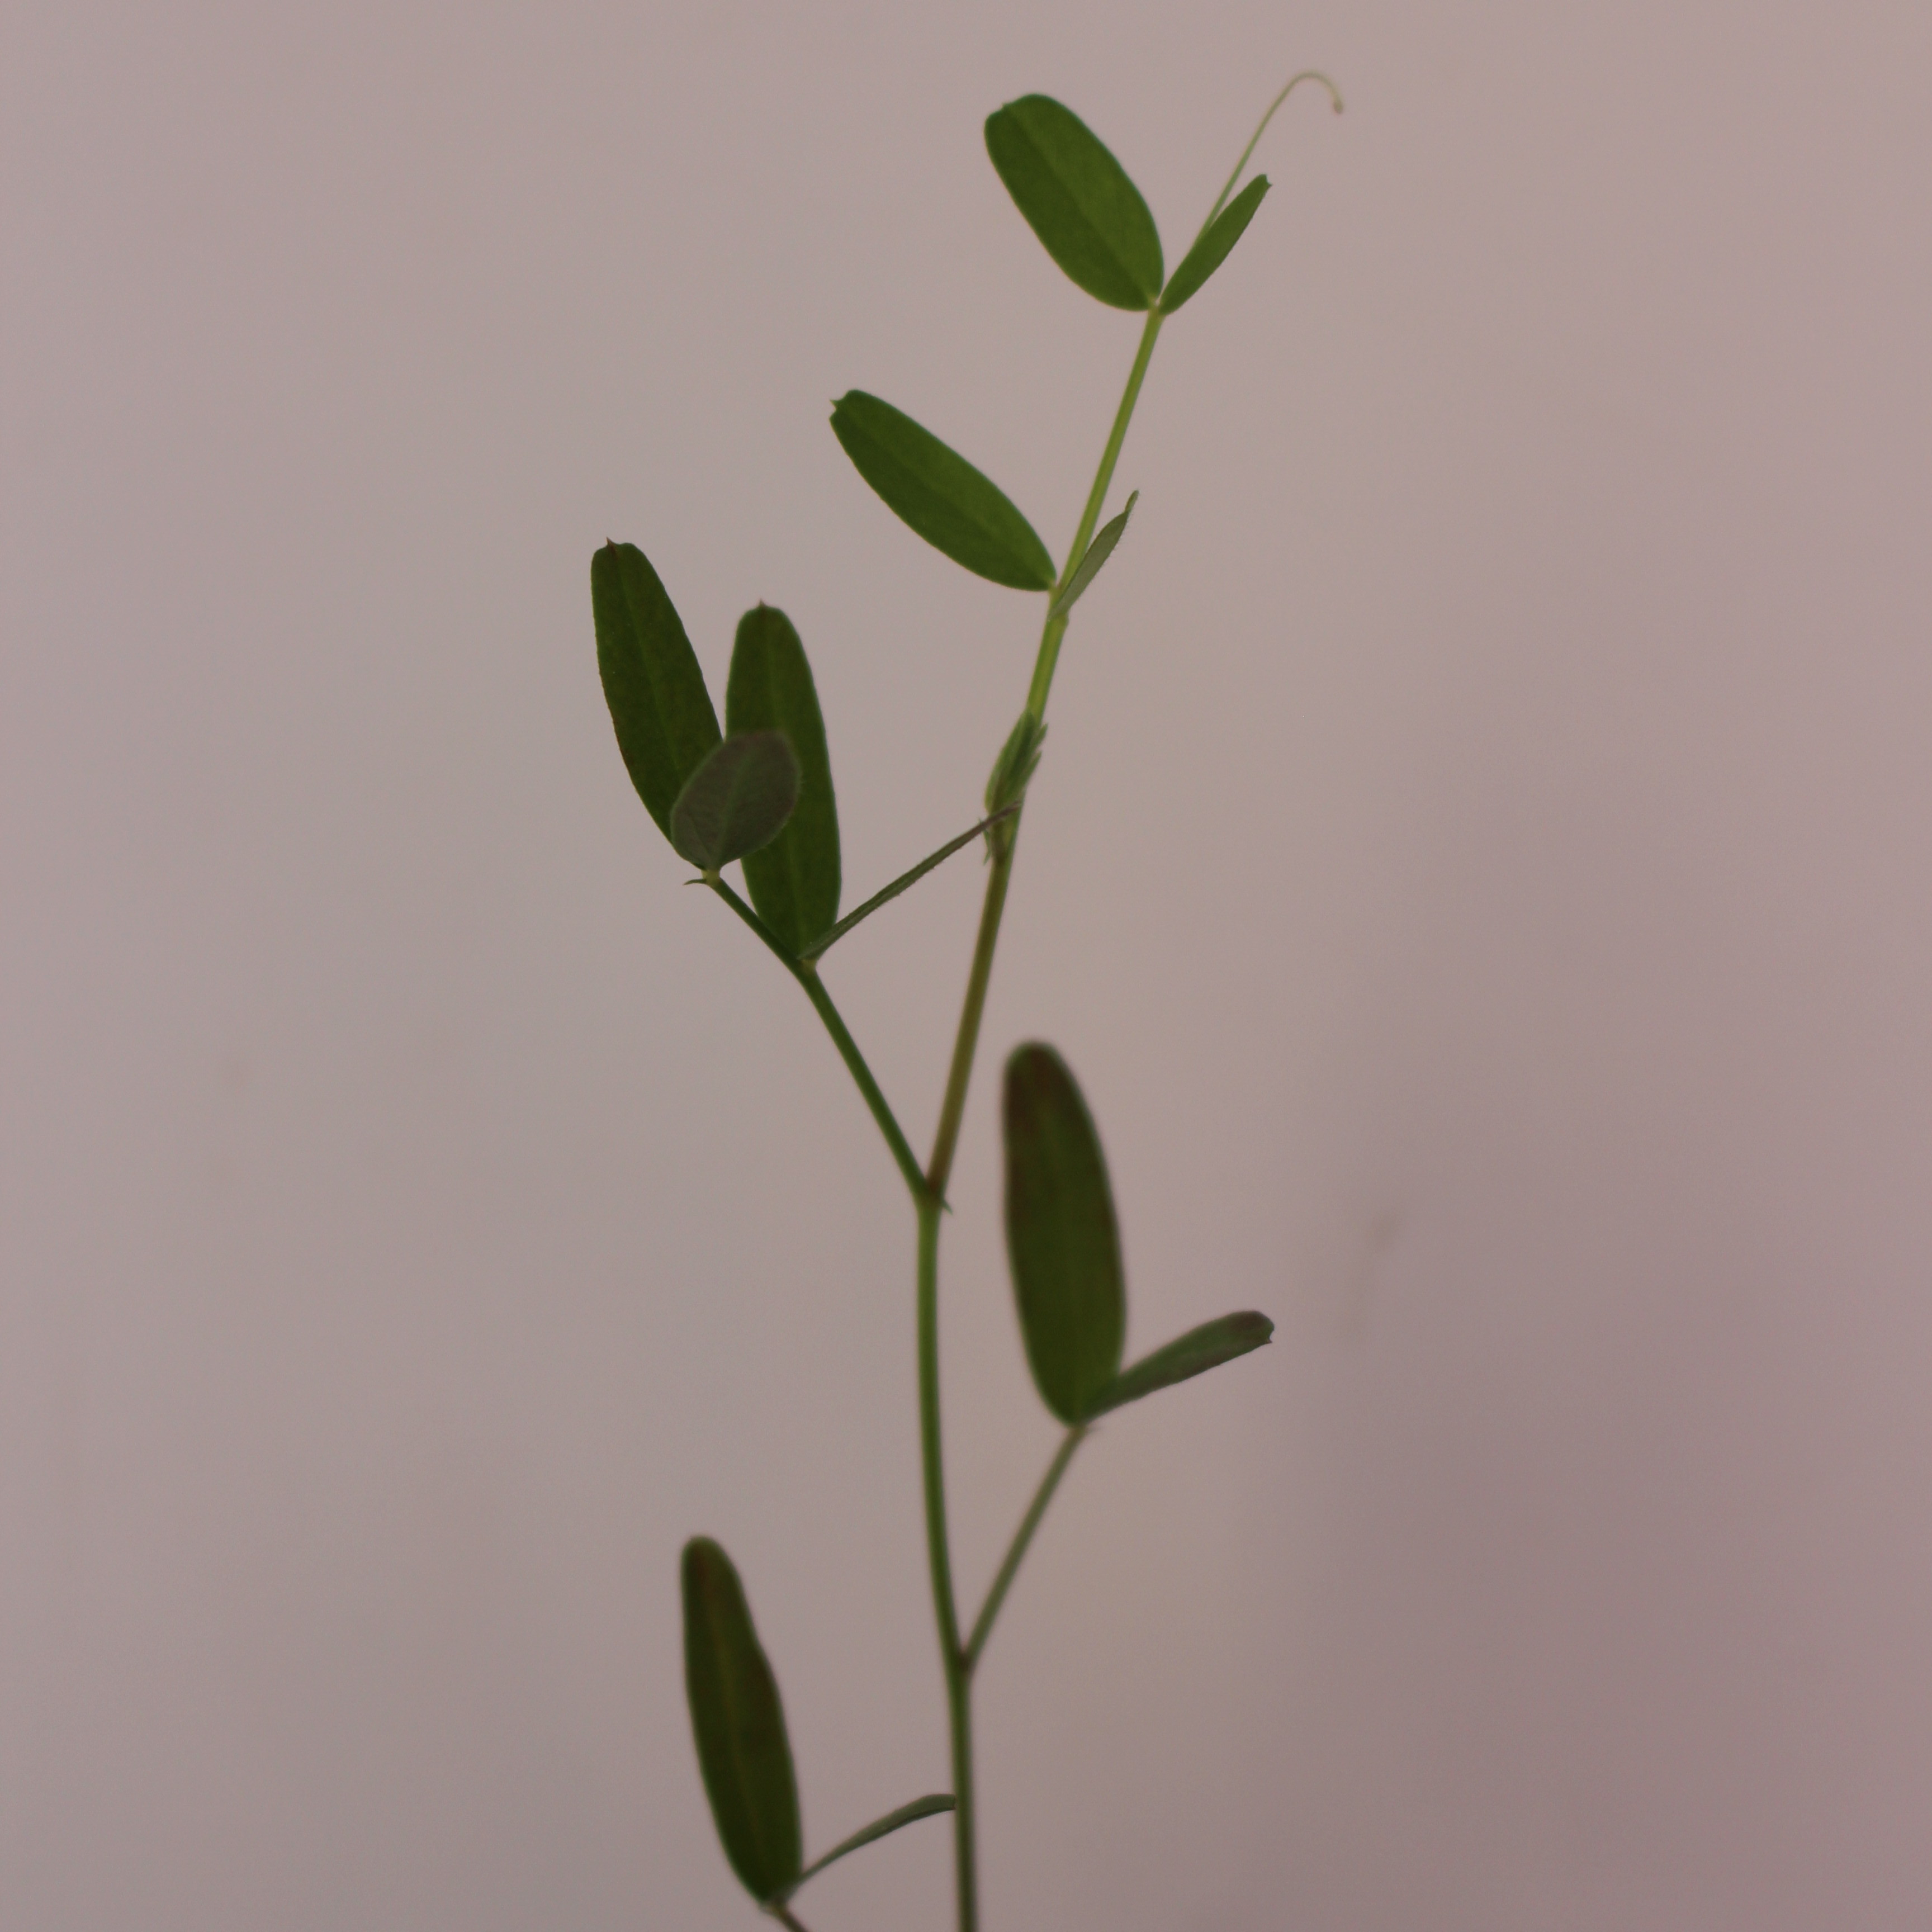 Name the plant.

Vicia sativa
